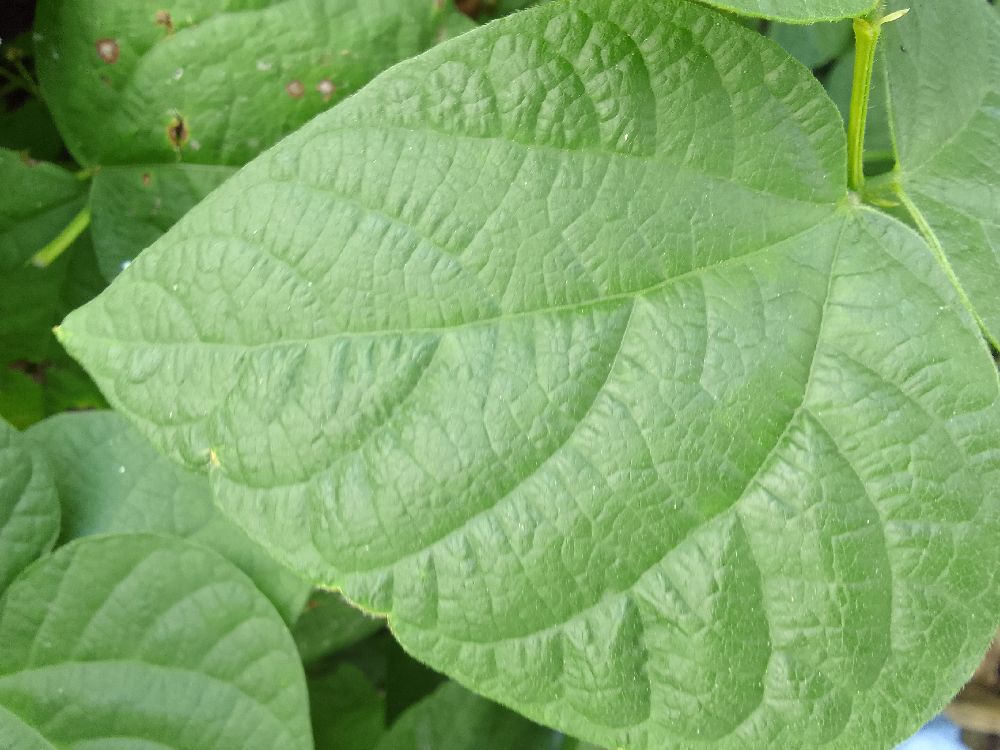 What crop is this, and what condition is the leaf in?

common bean, healthy
